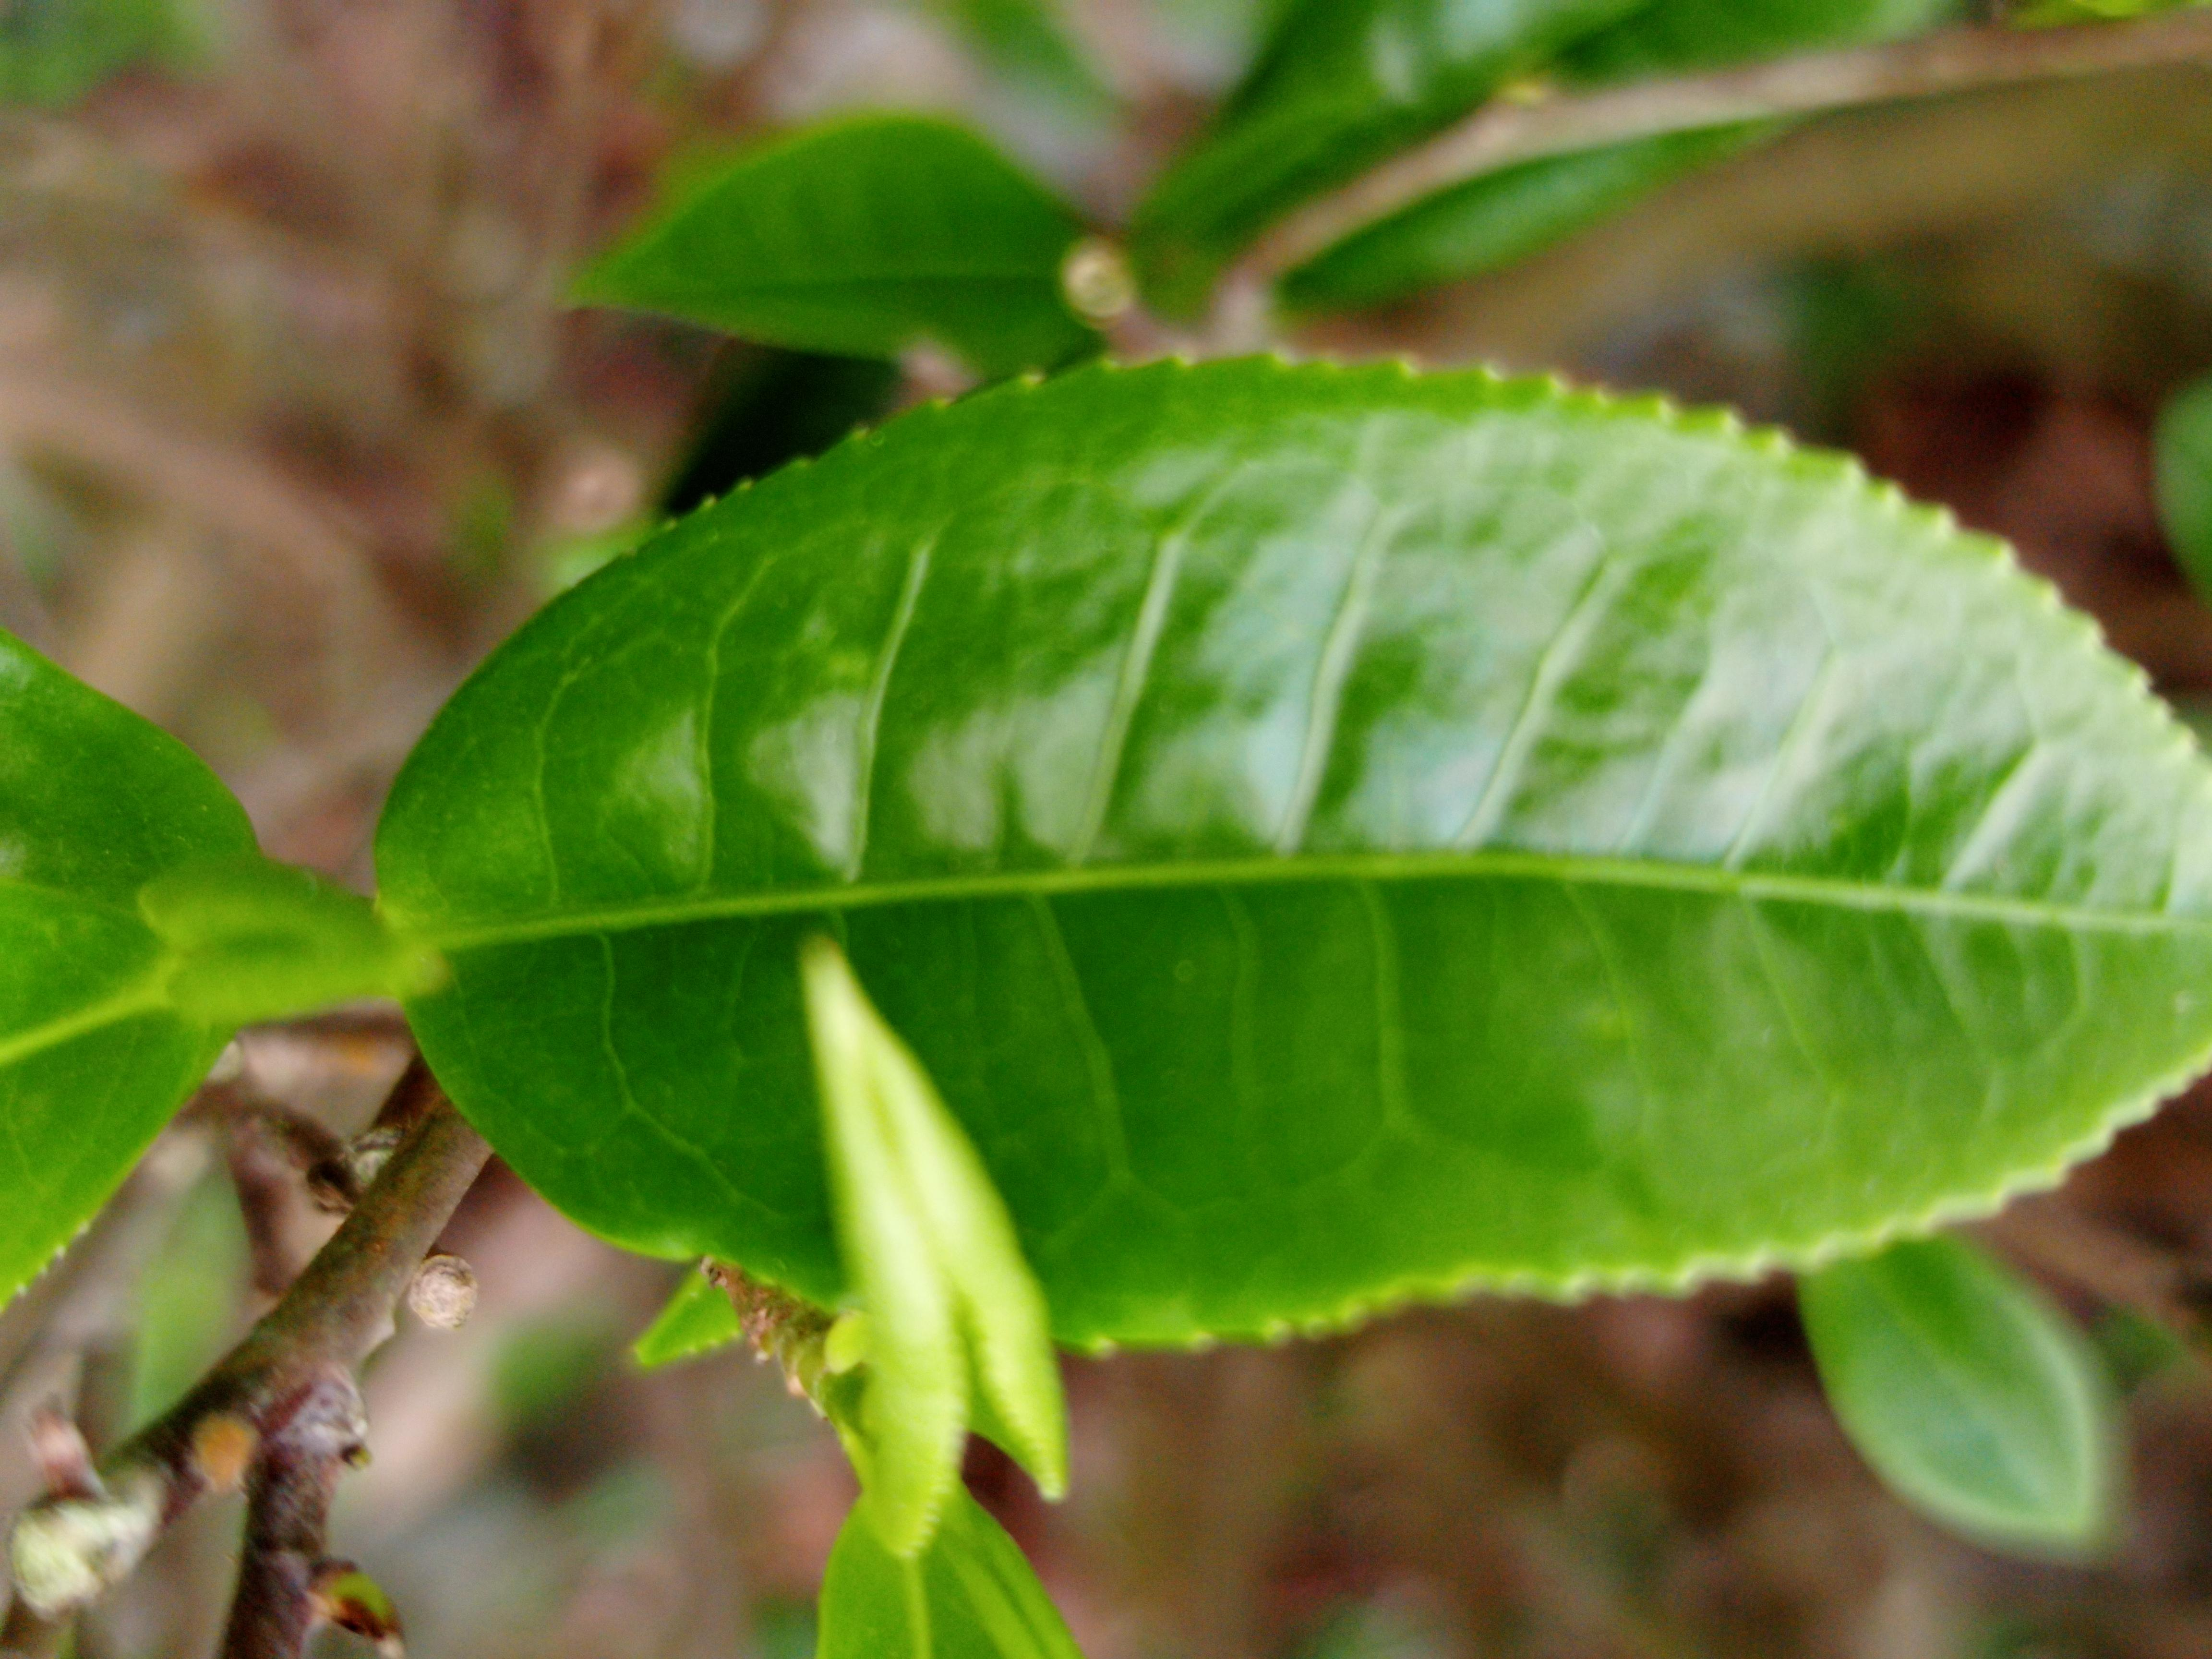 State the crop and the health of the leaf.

tea, healthy leaf
